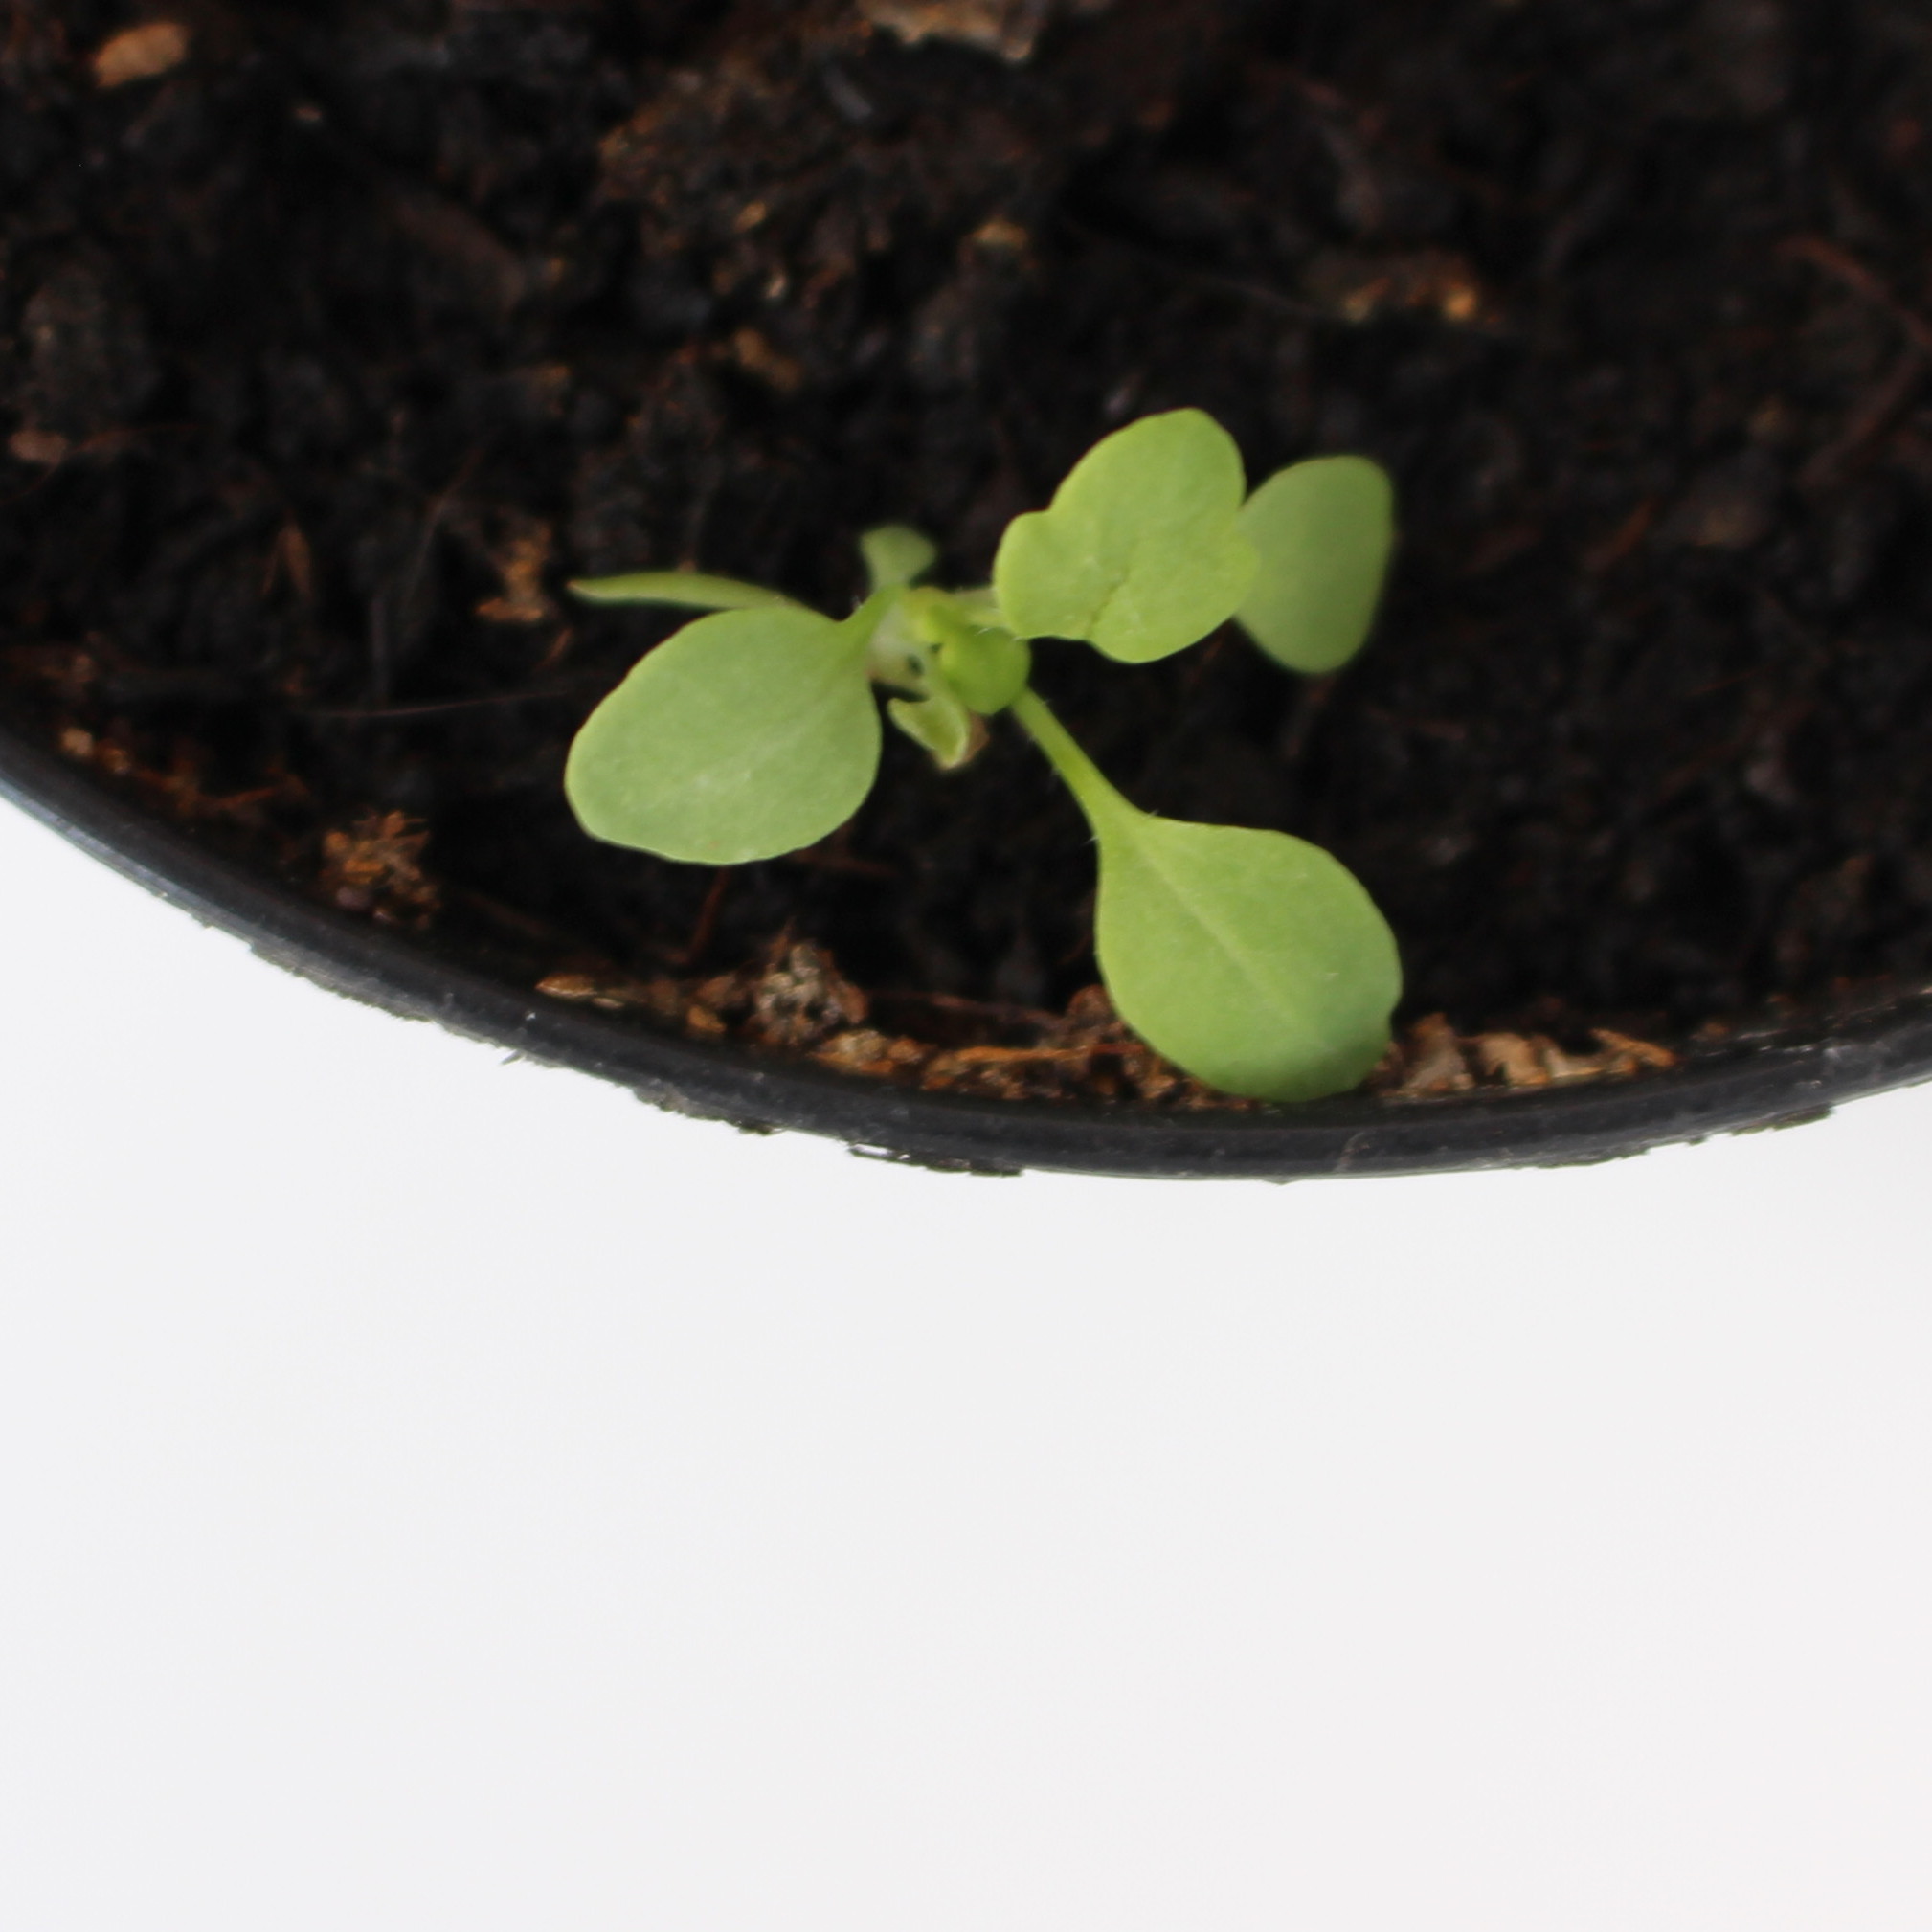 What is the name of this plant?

Papaver rhoeas
